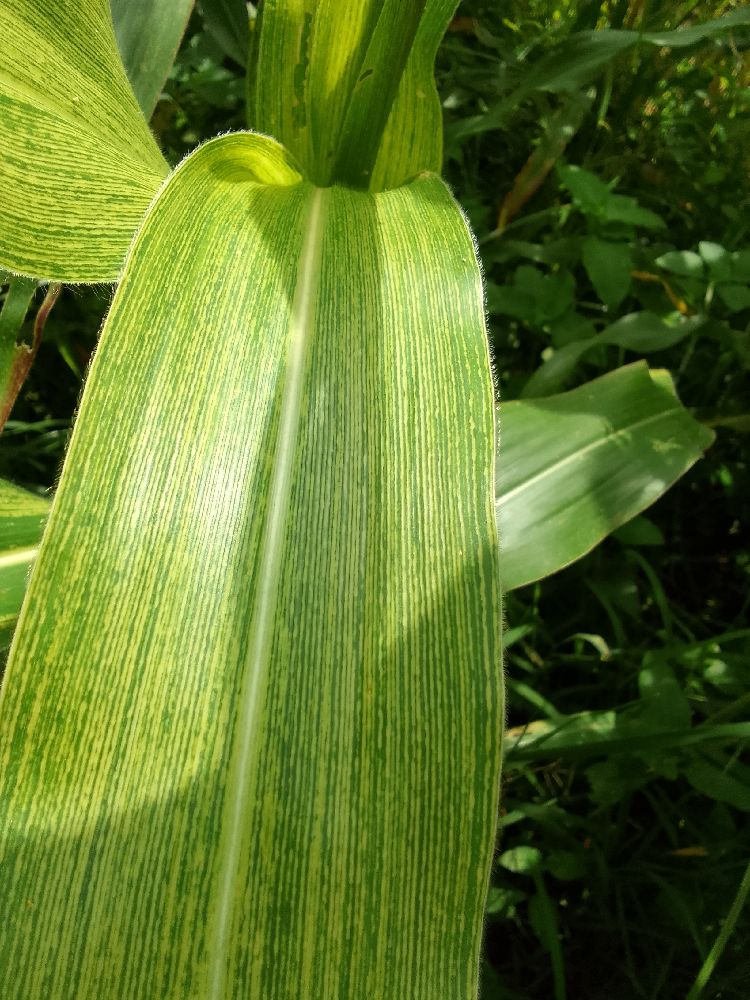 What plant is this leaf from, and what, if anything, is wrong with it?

maize, maize streak virus
